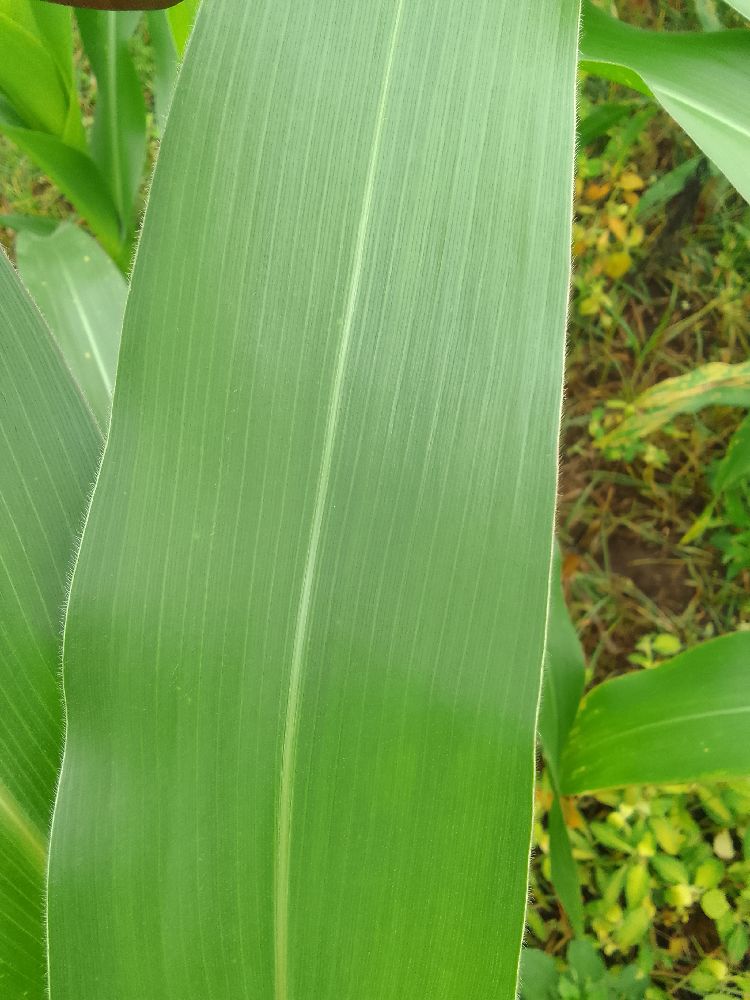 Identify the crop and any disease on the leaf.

maize, healthy
